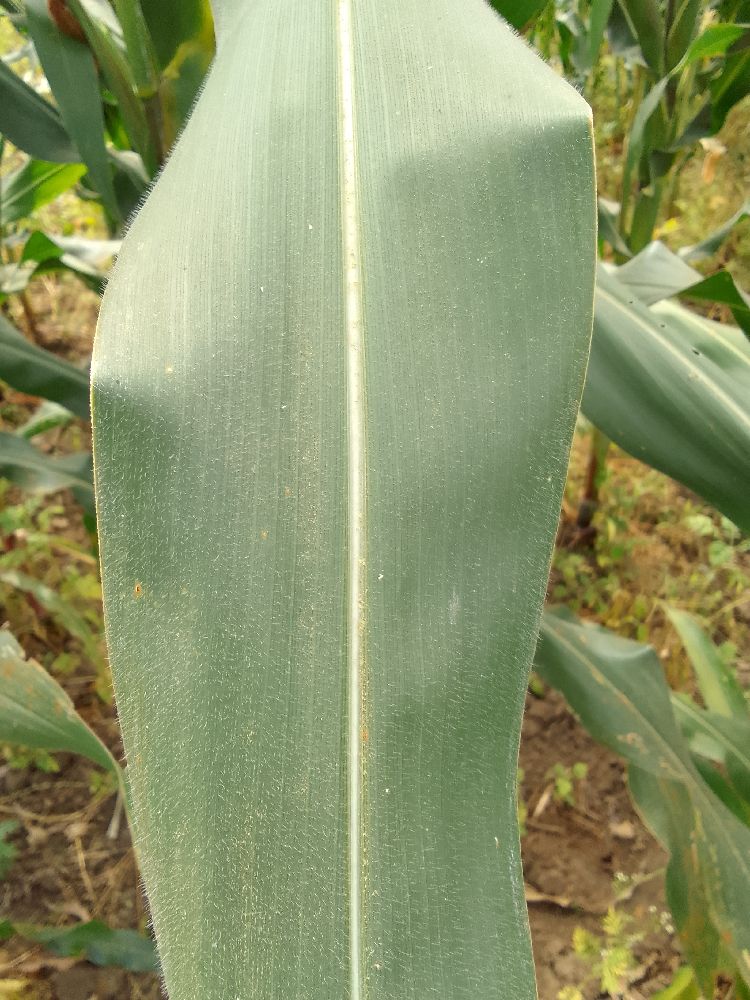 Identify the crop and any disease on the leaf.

maize, healthy
